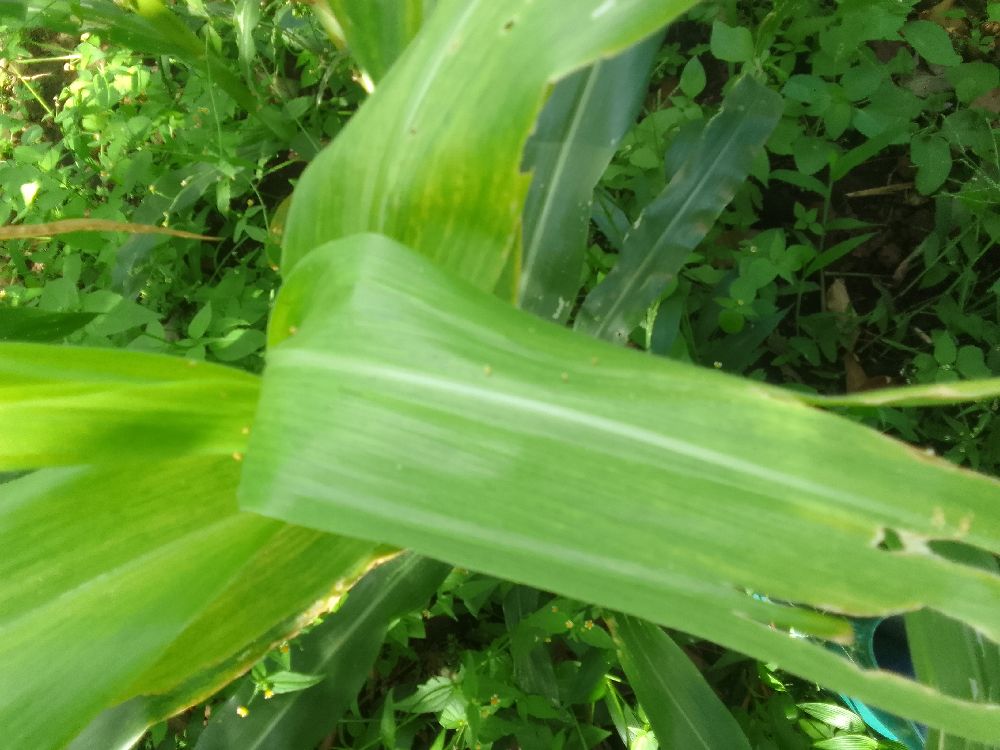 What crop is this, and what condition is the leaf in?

maize, maize lethal necrosis
